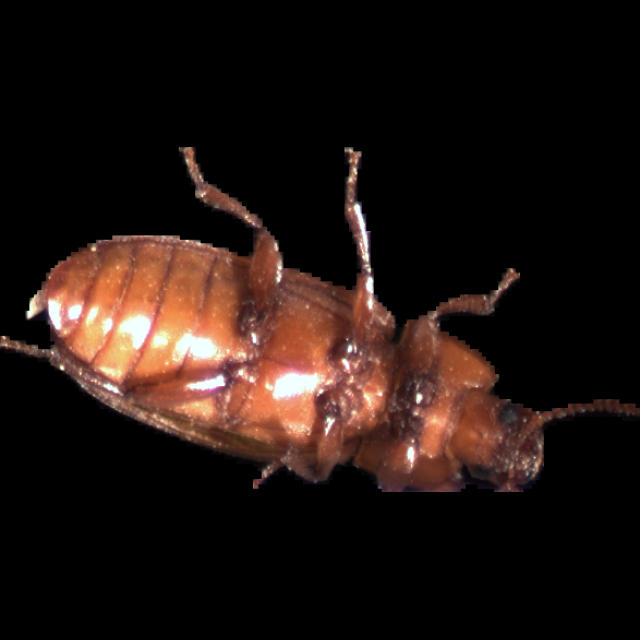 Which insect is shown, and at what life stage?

mealworm beetle
